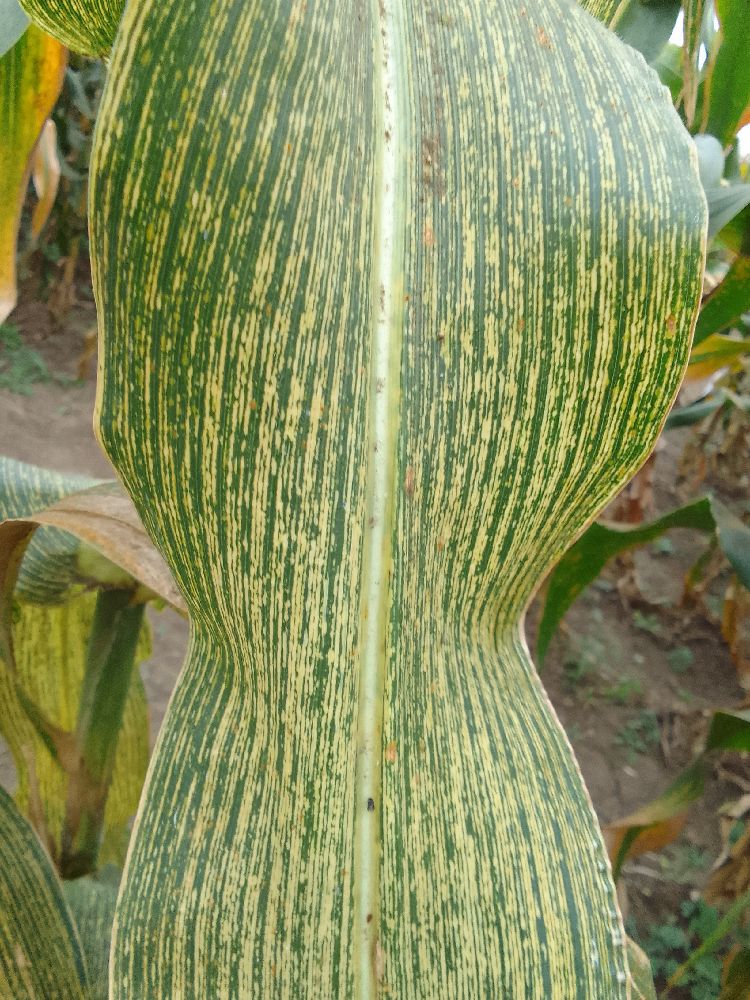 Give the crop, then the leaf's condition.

maize, maize streak virus
